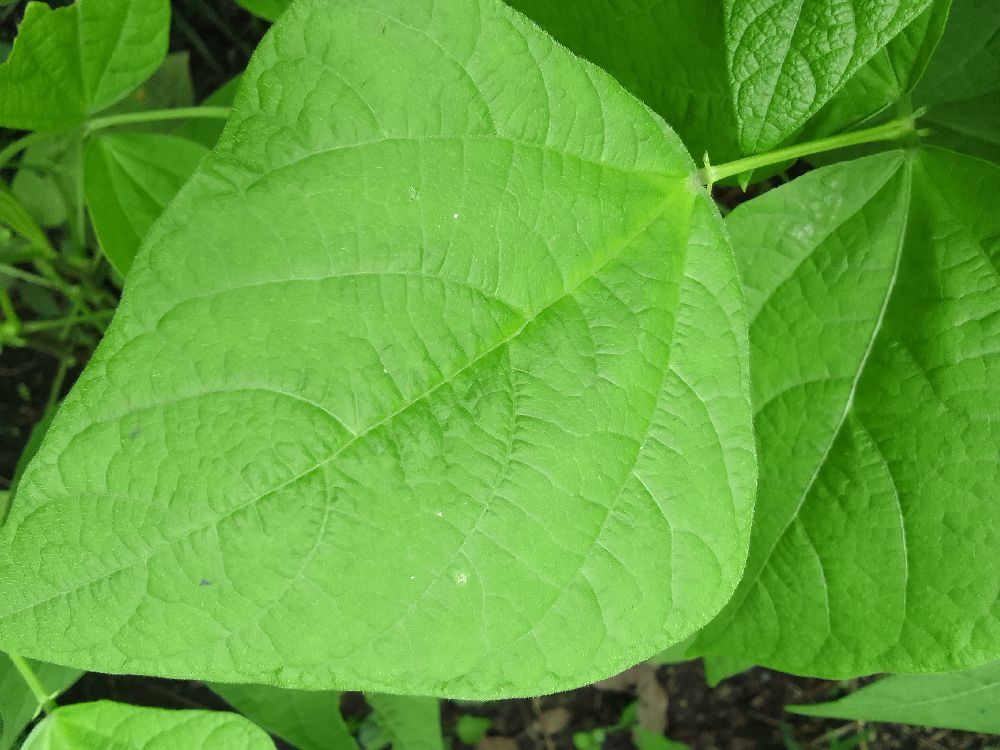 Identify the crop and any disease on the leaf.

common bean, healthy
